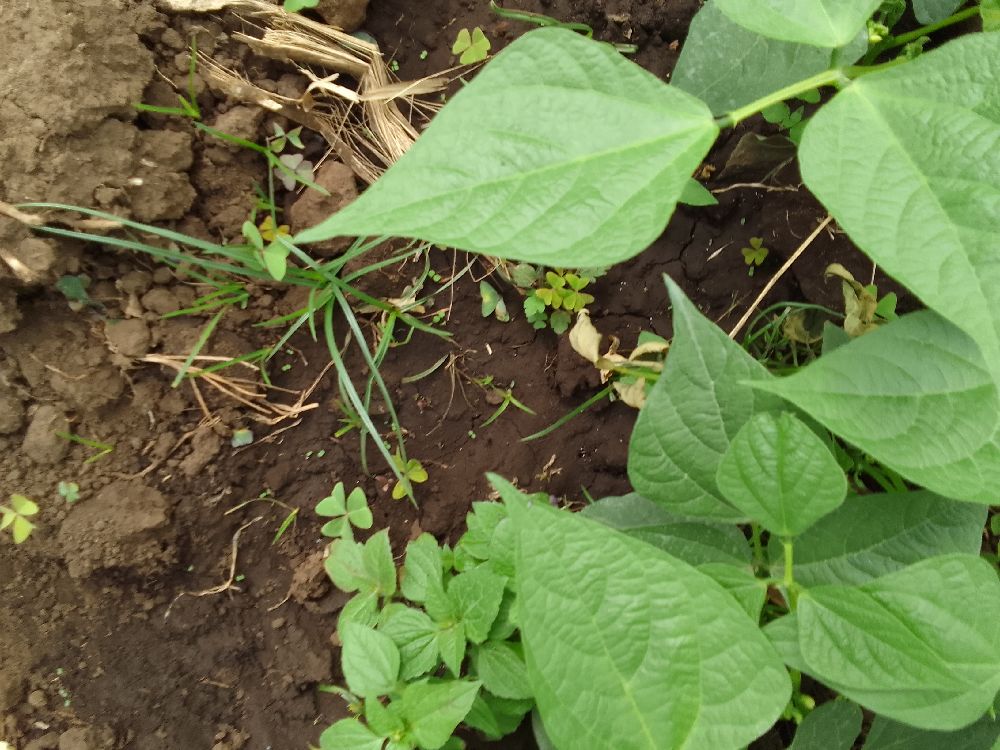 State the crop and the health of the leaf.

common bean, healthy
